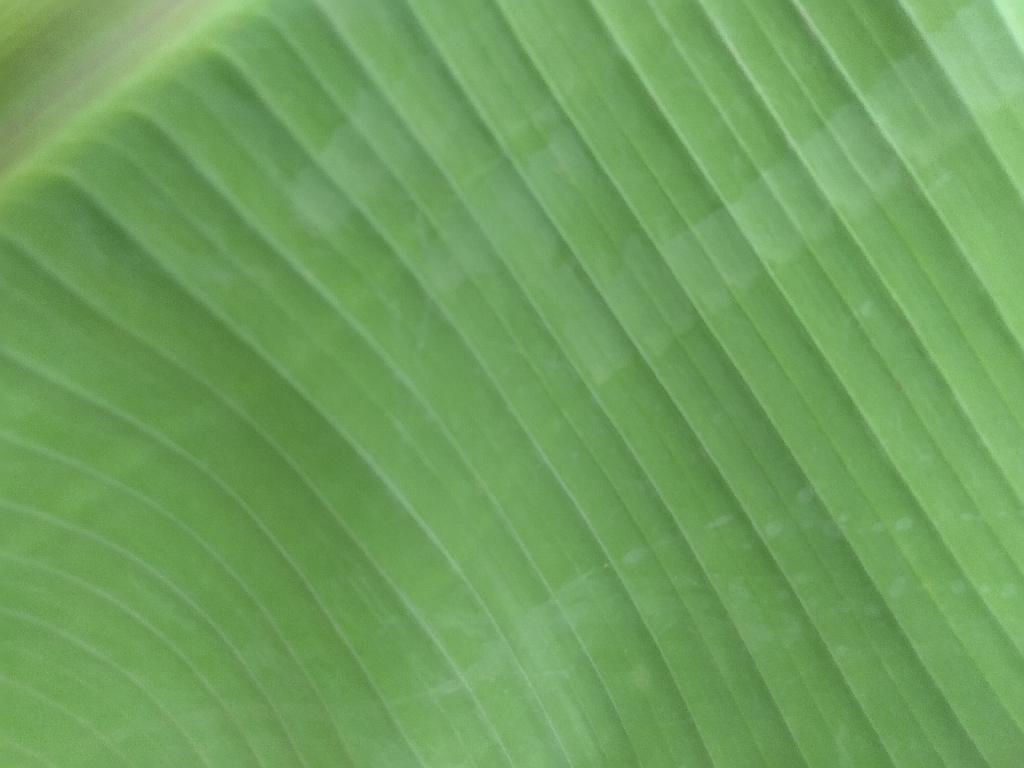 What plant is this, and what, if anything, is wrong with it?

banana, healthy
